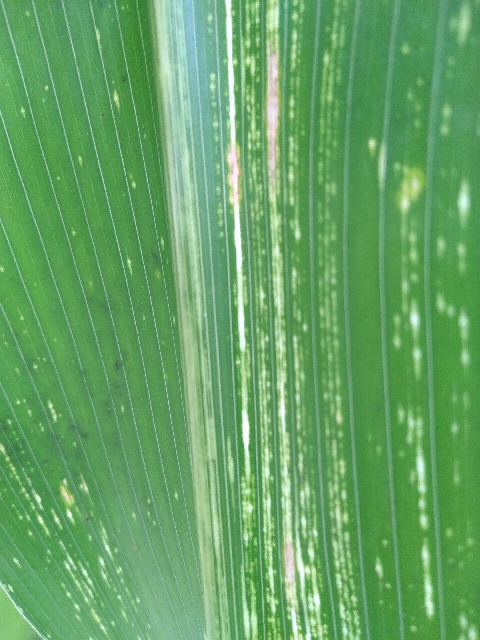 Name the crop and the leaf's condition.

maize, maize streak virus
